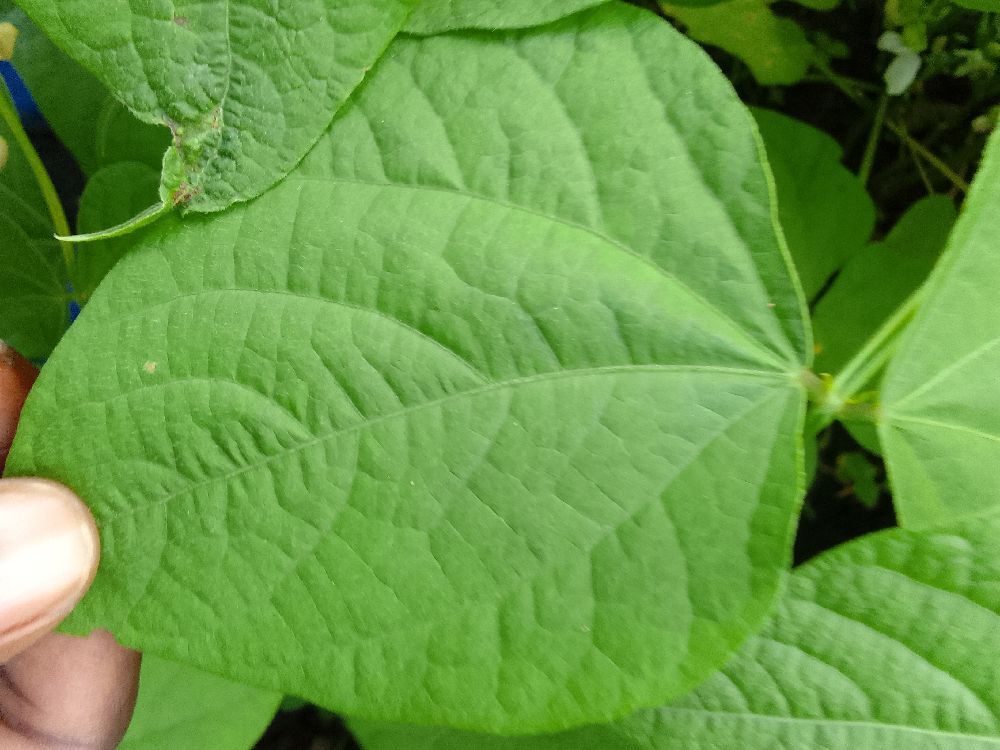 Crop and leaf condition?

common bean, healthy
